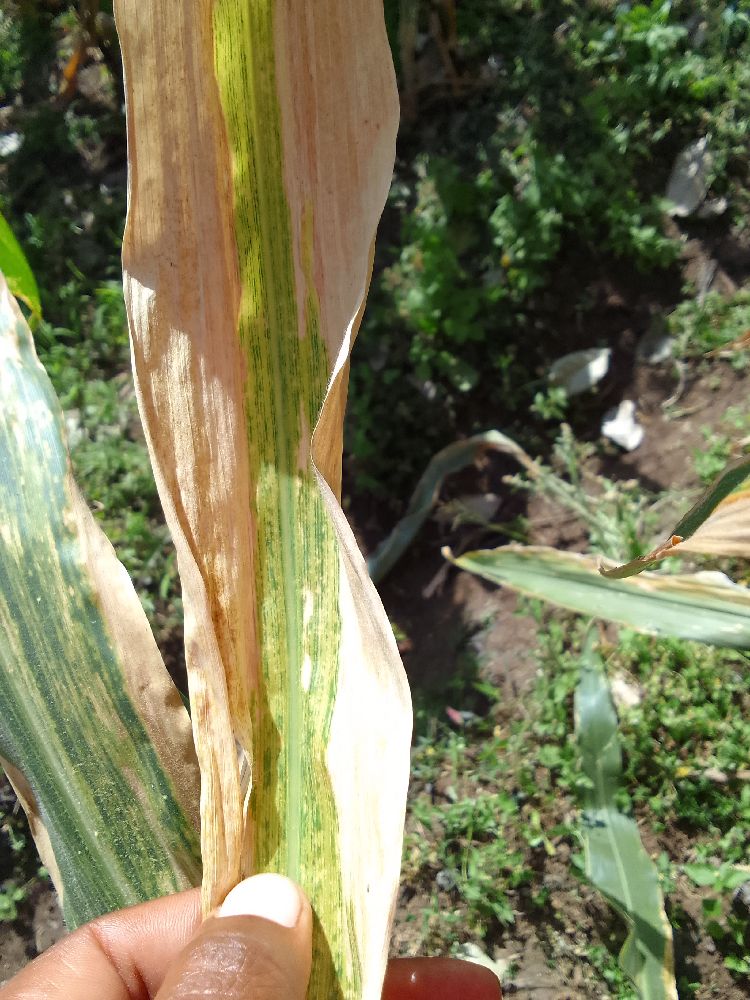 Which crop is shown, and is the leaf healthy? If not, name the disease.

maize, maize lethal necrosis
